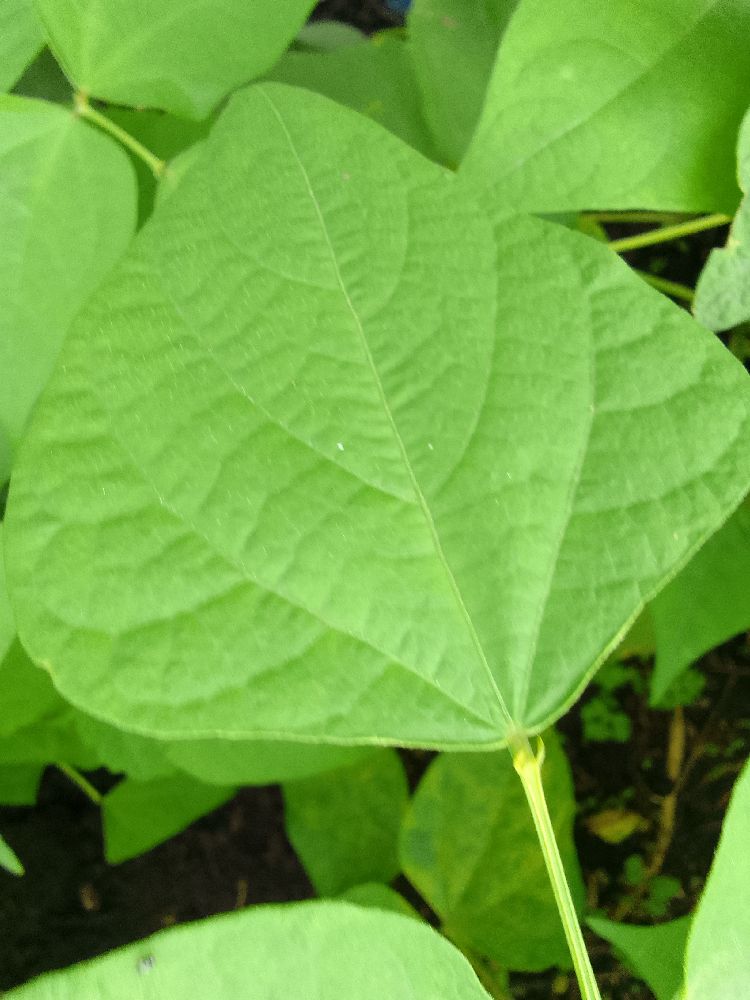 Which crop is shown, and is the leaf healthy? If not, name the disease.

common bean, healthy
